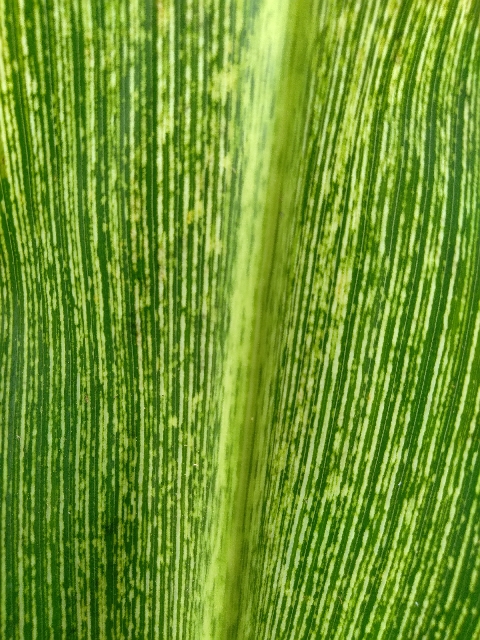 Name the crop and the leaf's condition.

maize, maize streak virus
